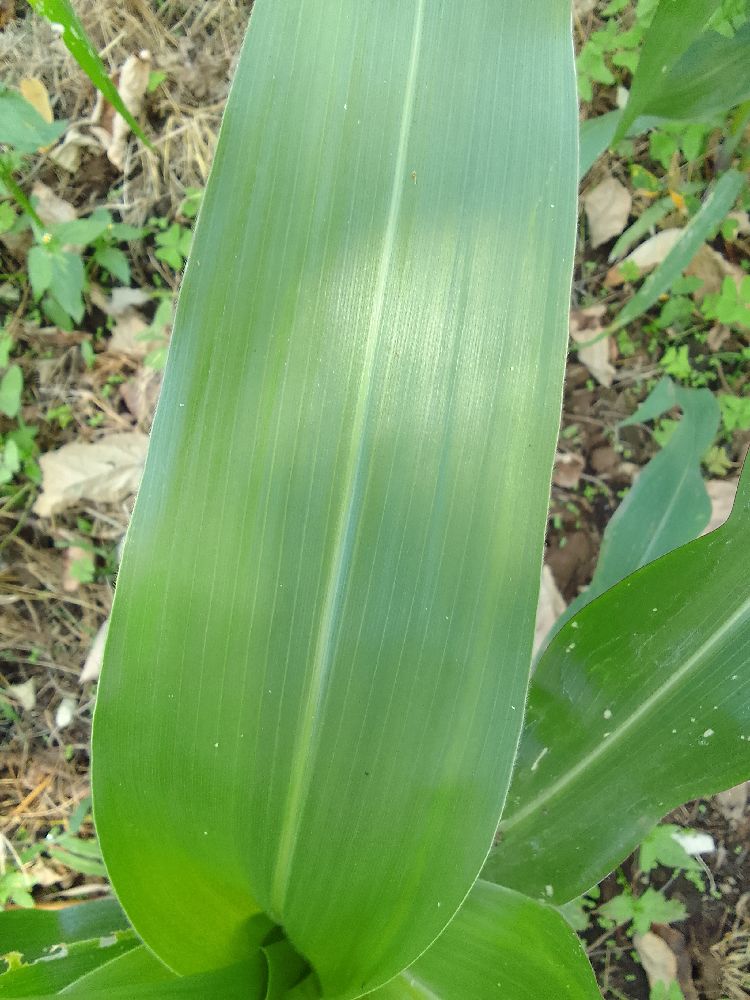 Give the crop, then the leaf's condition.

maize, healthy
